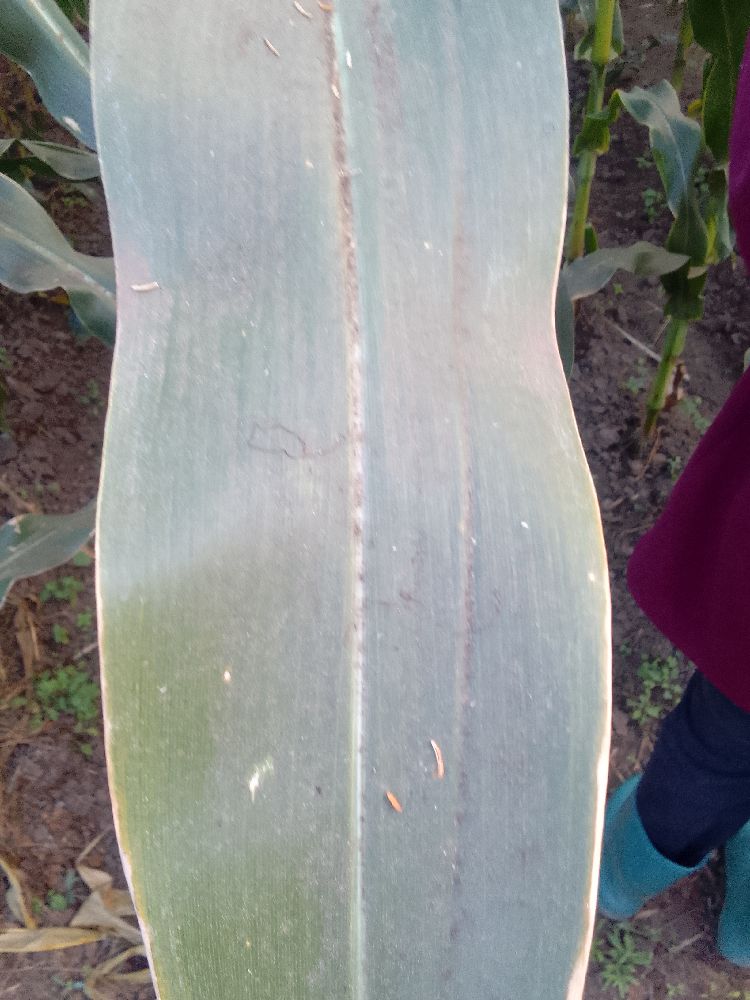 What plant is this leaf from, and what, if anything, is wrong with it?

maize, healthy
